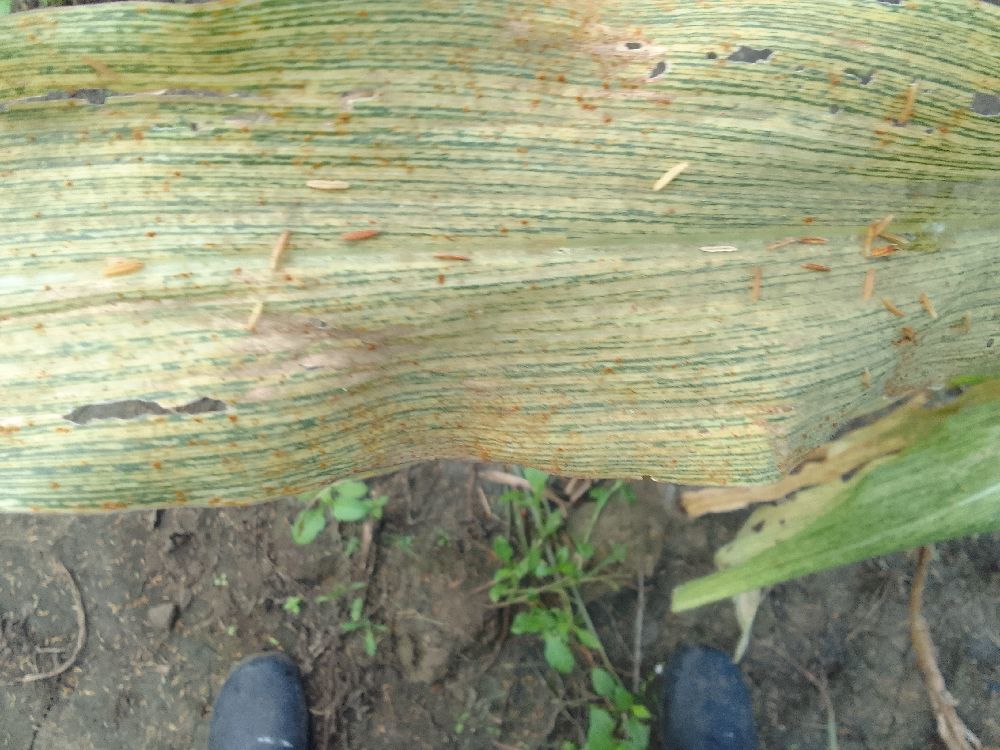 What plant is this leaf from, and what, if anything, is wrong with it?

maize, maize streak virus
